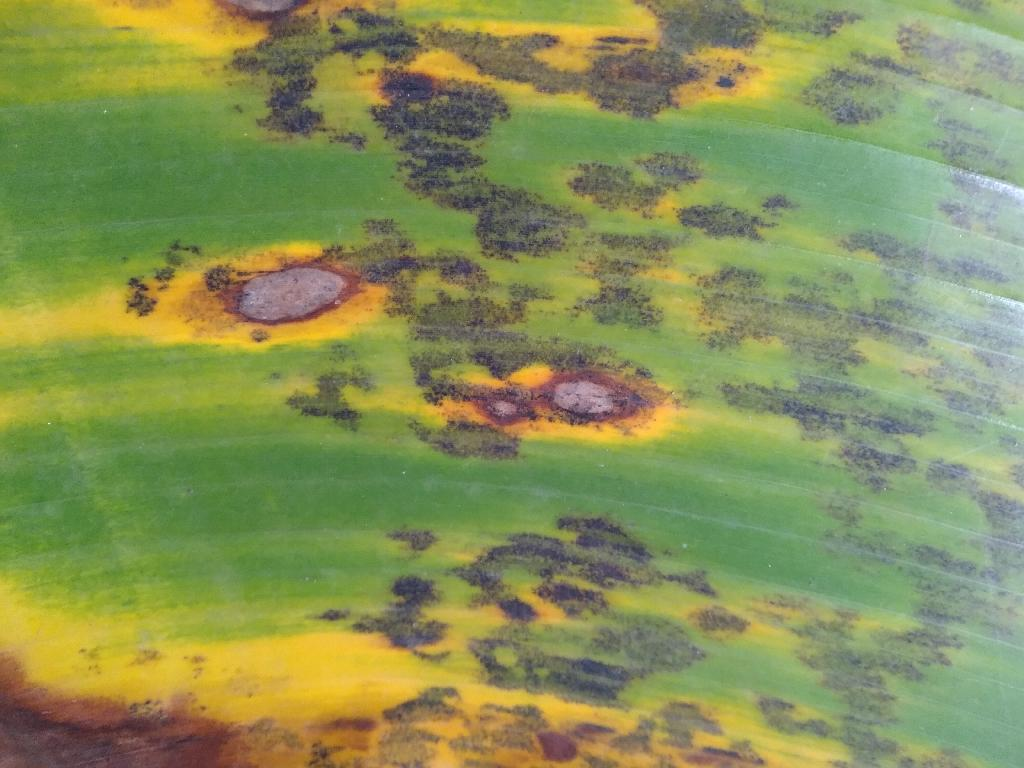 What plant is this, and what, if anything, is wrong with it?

banana, black sigatoka
